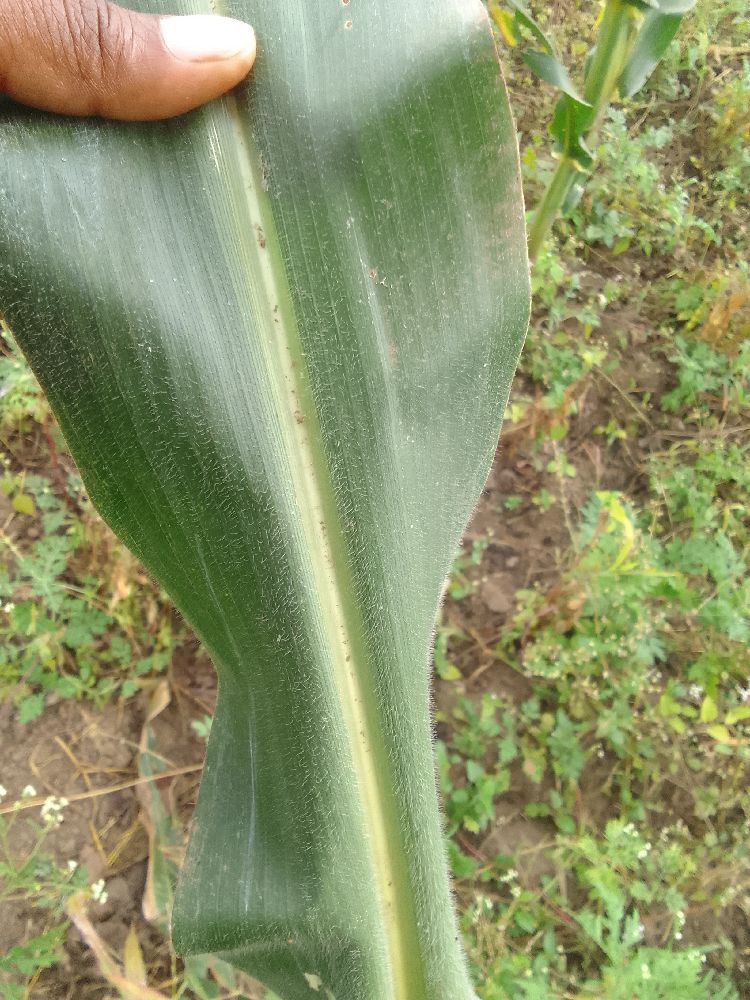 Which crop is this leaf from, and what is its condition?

maize, healthy
